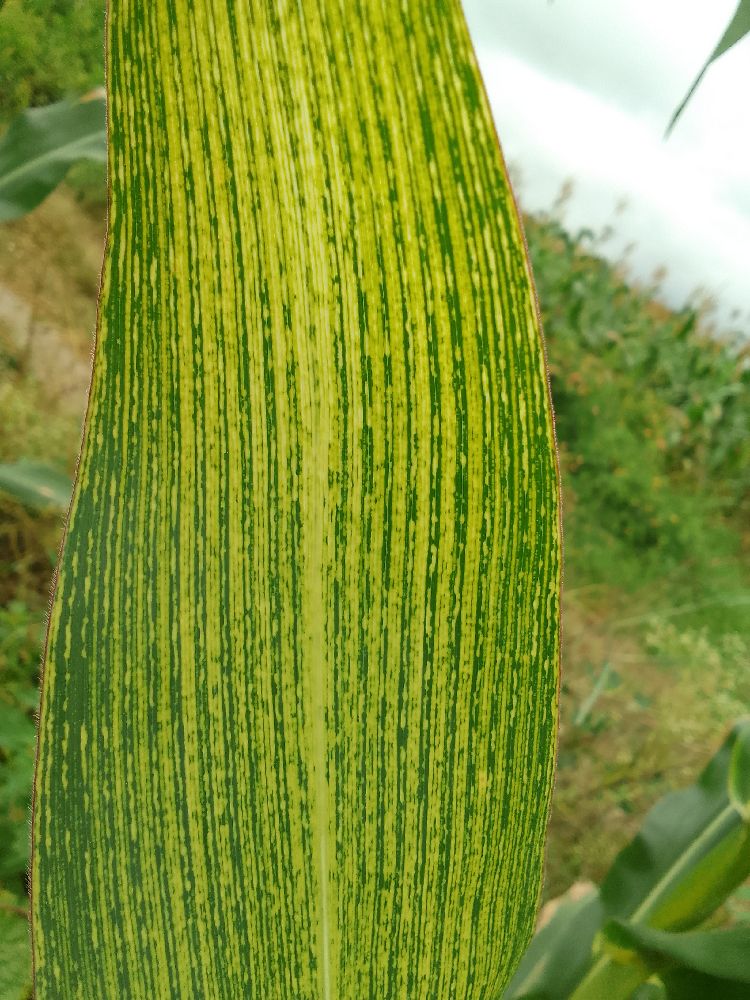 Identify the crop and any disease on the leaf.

maize, maize streak virus
